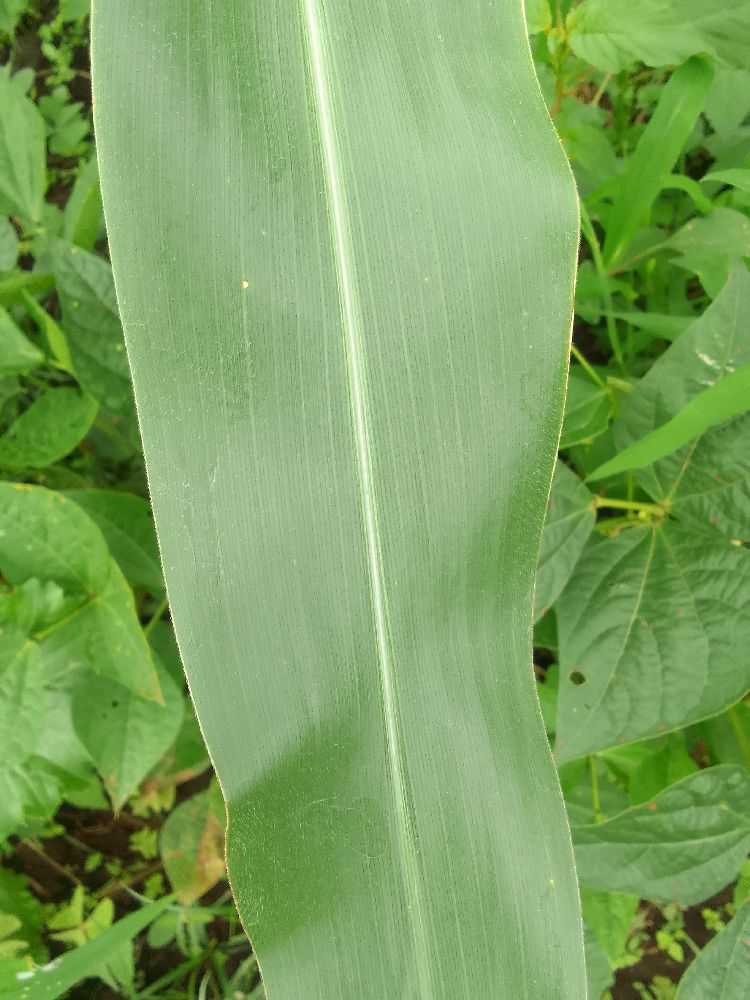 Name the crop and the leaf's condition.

maize, healthy
